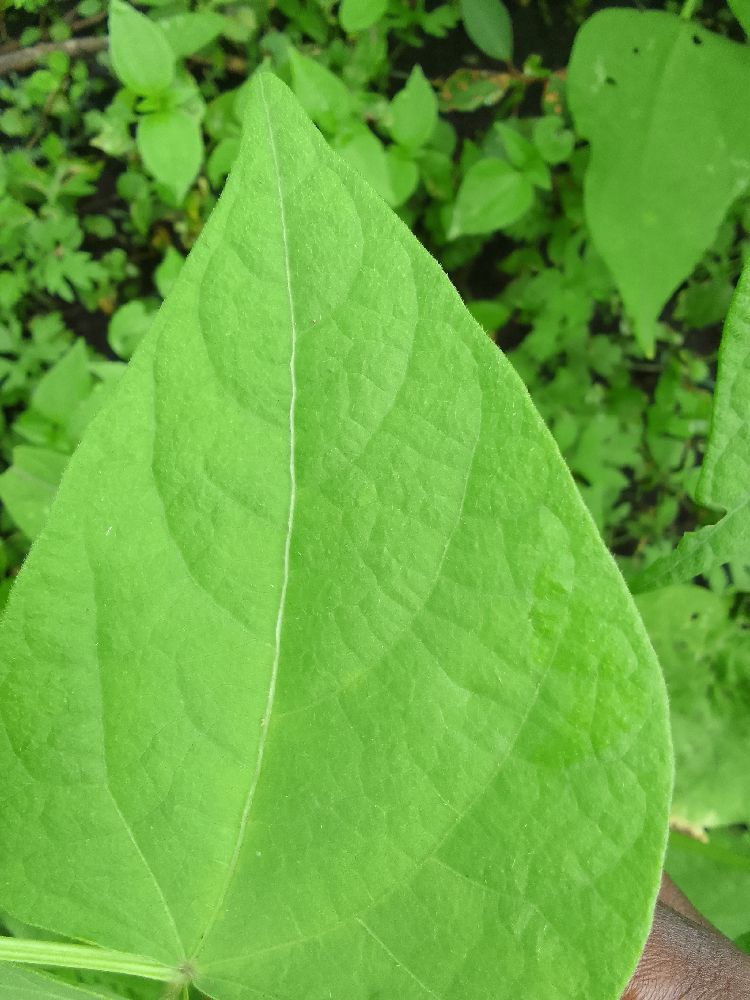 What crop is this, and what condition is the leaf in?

common bean, healthy
